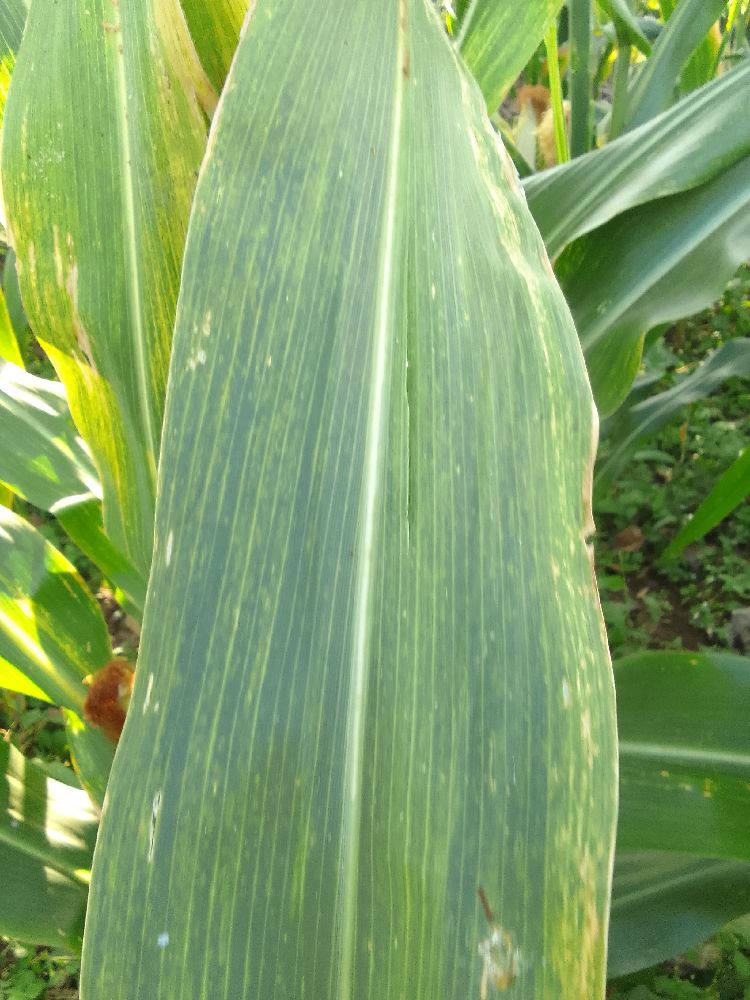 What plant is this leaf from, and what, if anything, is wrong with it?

maize, maize lethal necrosis
